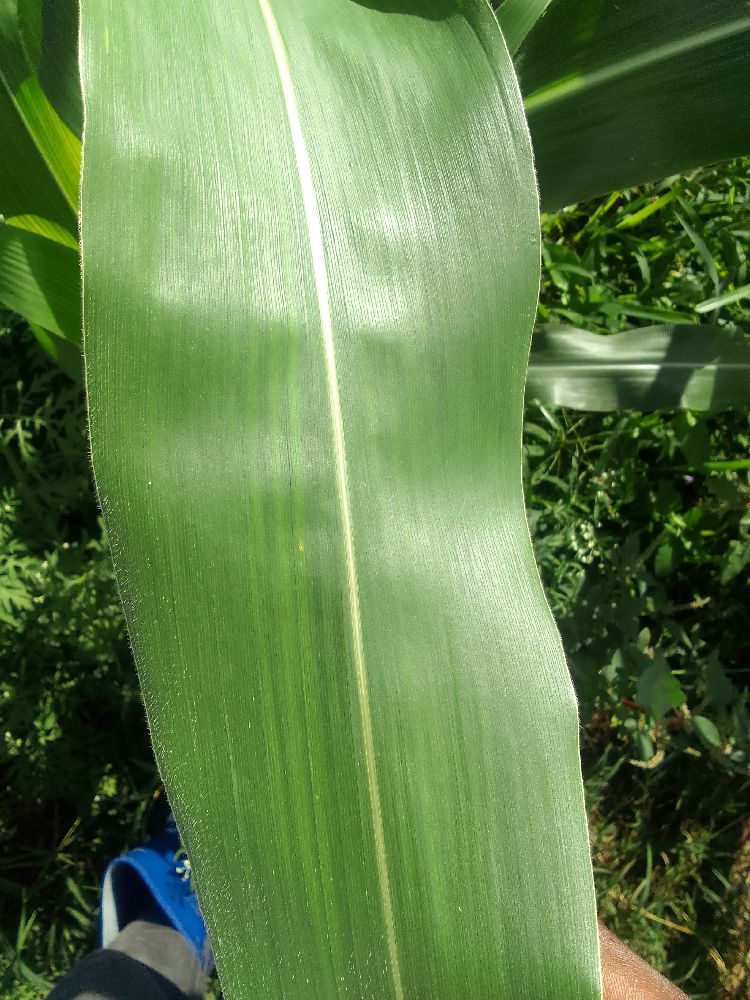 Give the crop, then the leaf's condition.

maize, healthy
